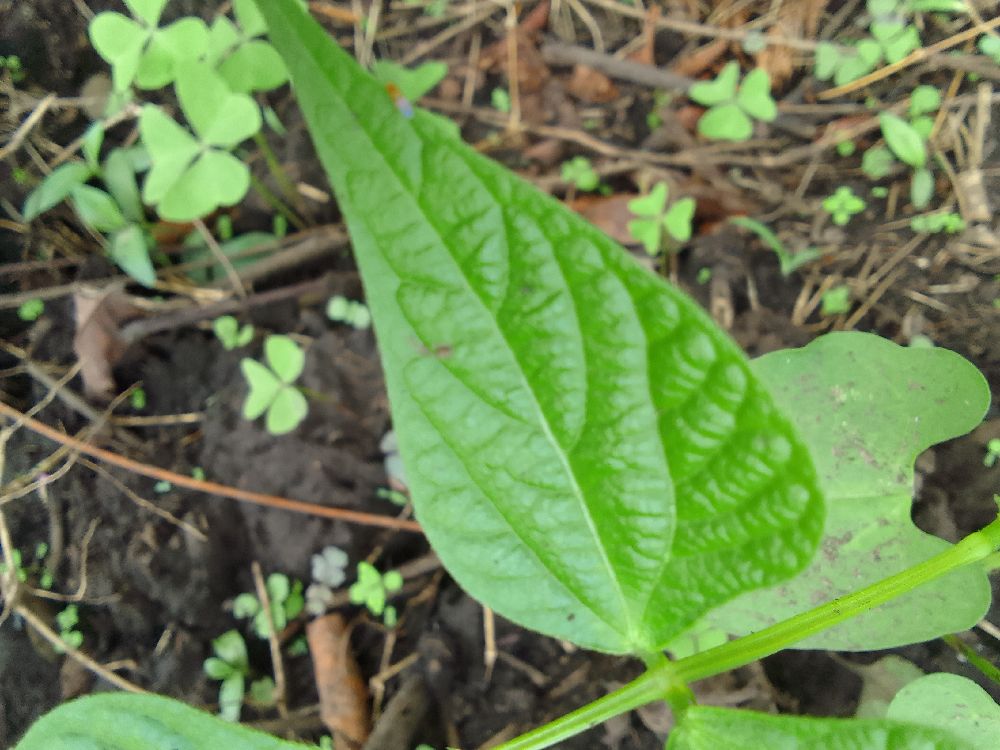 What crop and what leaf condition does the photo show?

common bean, healthy
